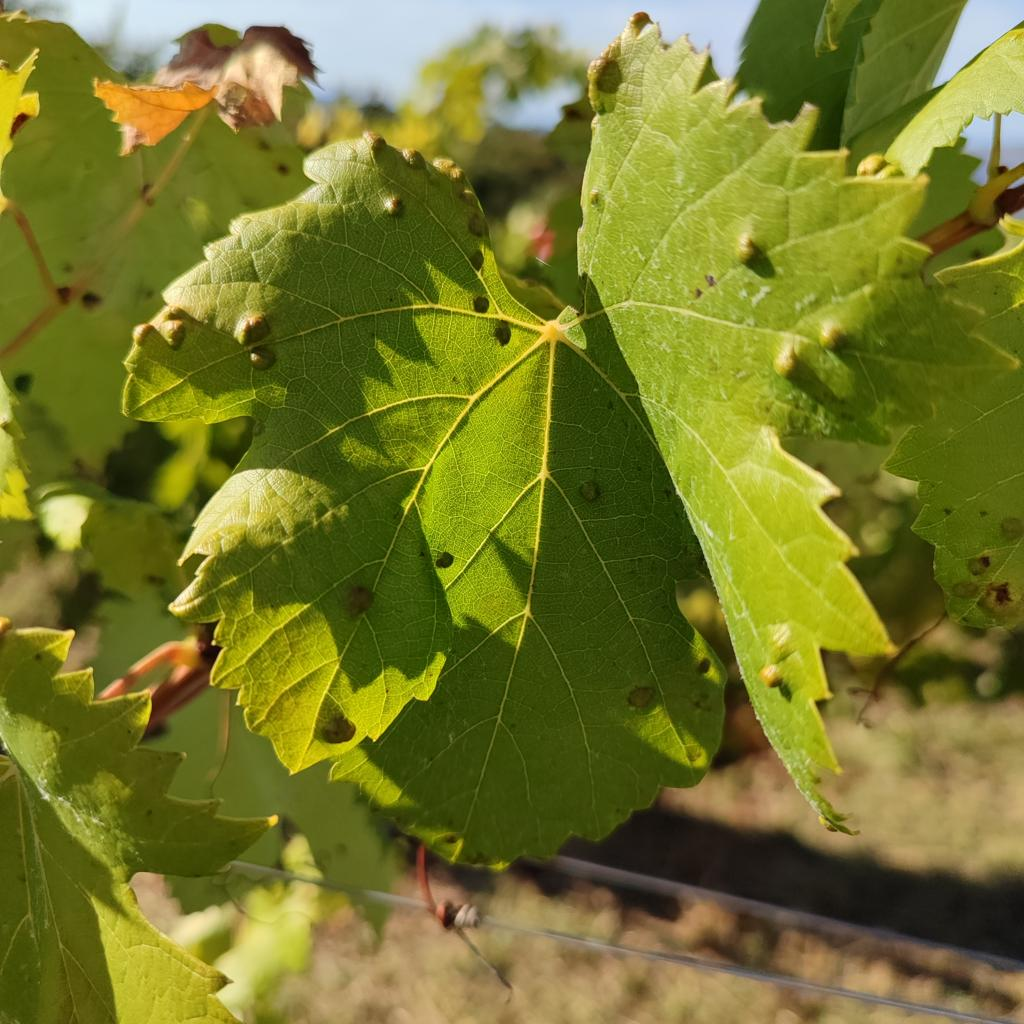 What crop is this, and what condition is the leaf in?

grapevine, erineum mite
